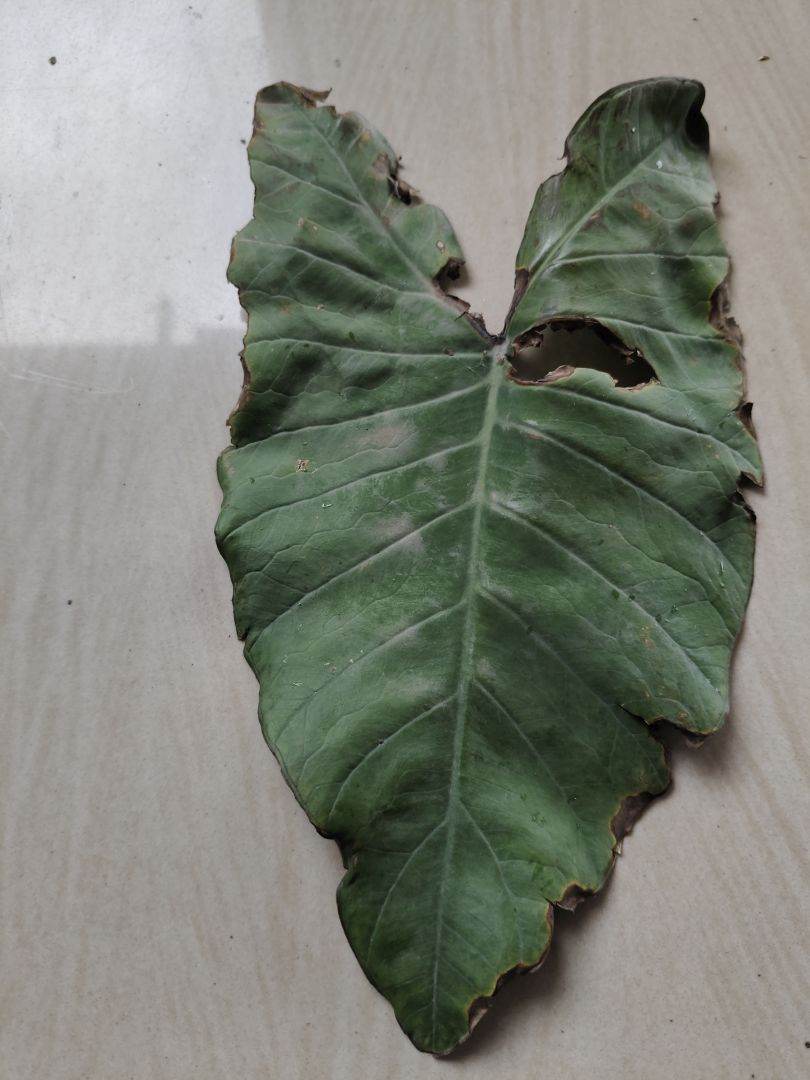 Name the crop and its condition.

taro, leaf blight
